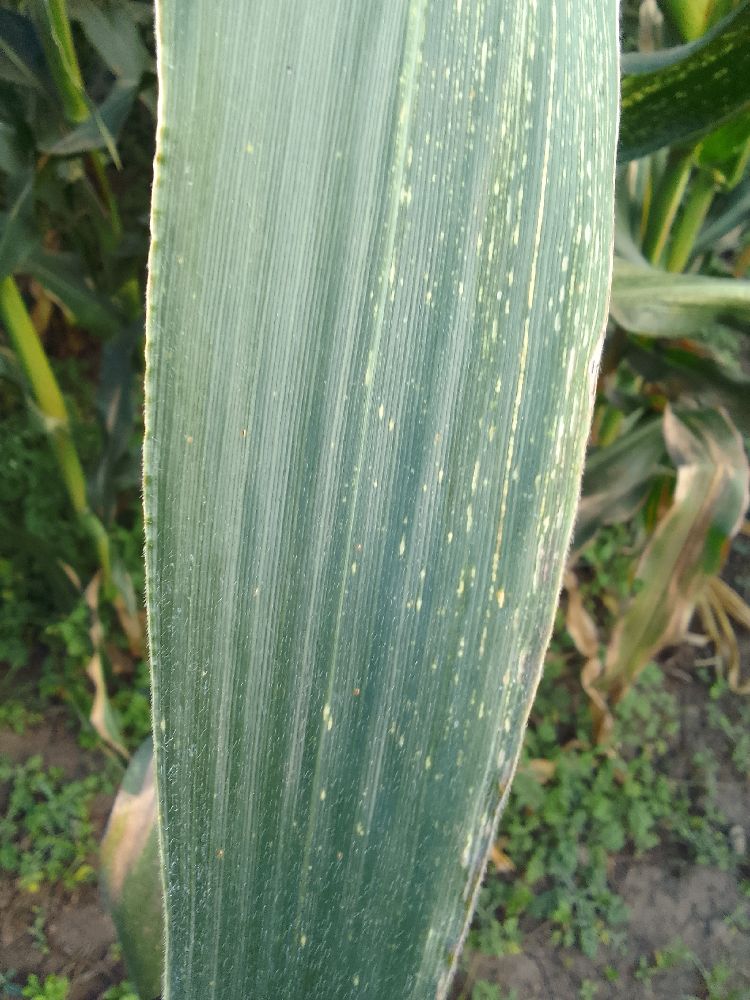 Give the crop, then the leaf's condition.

maize, maize streak virus
